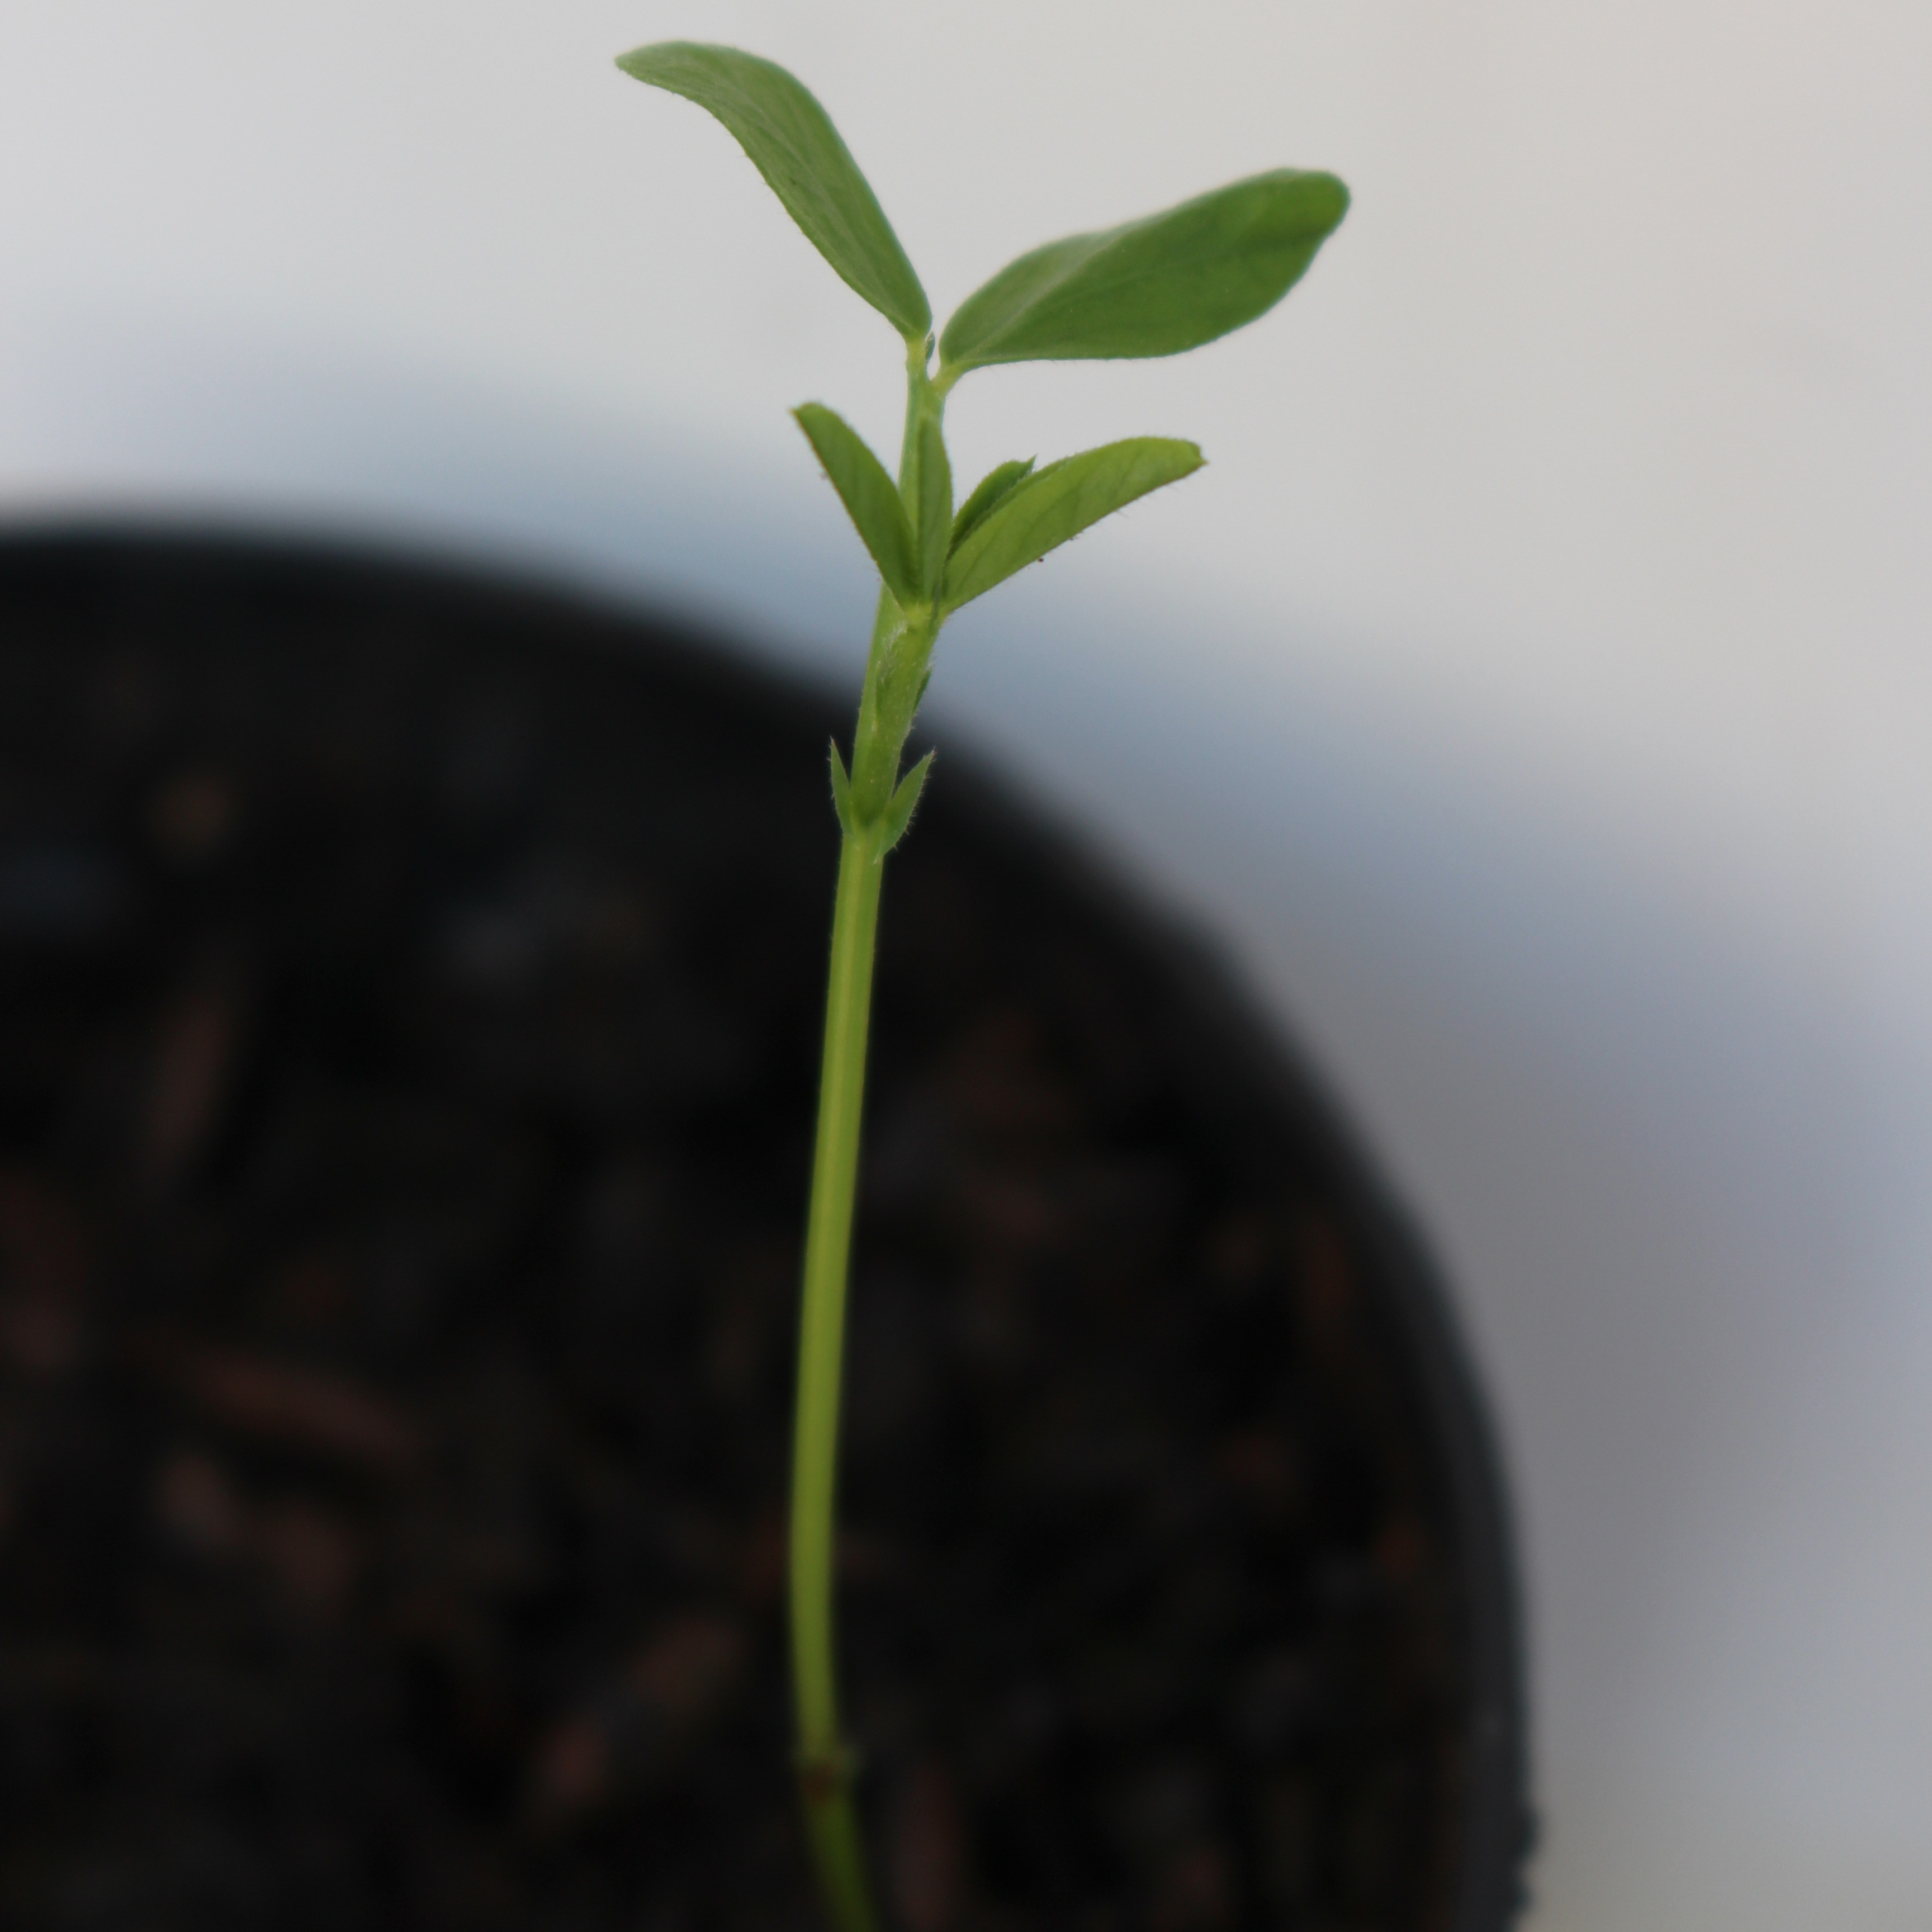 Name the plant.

Vicia sativa
